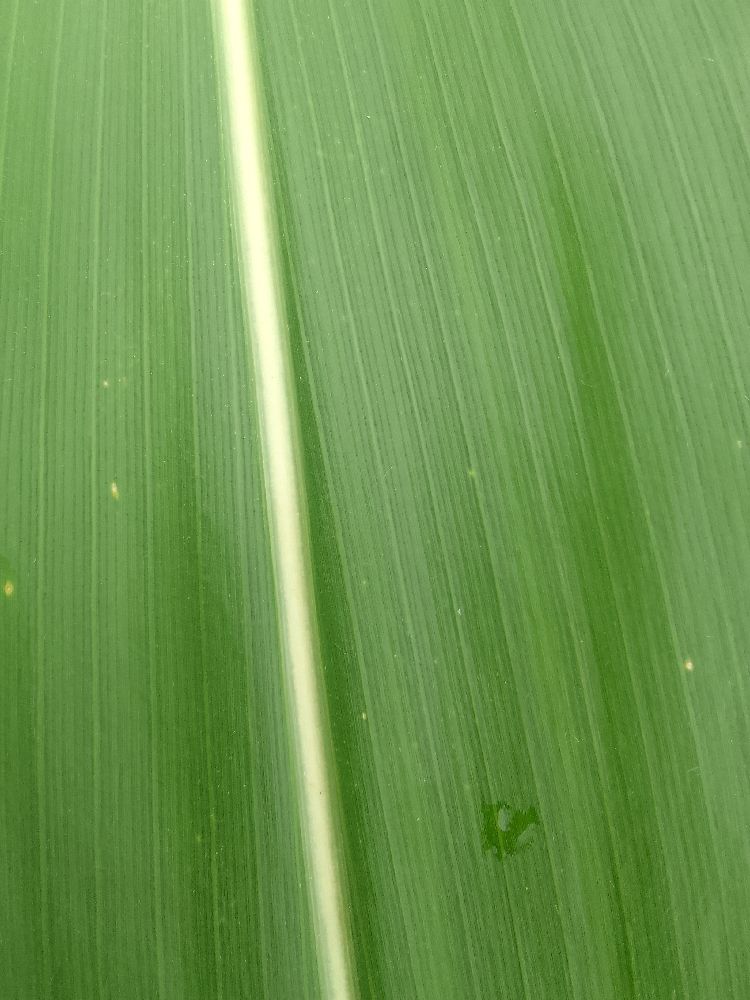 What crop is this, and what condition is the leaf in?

maize, healthy
